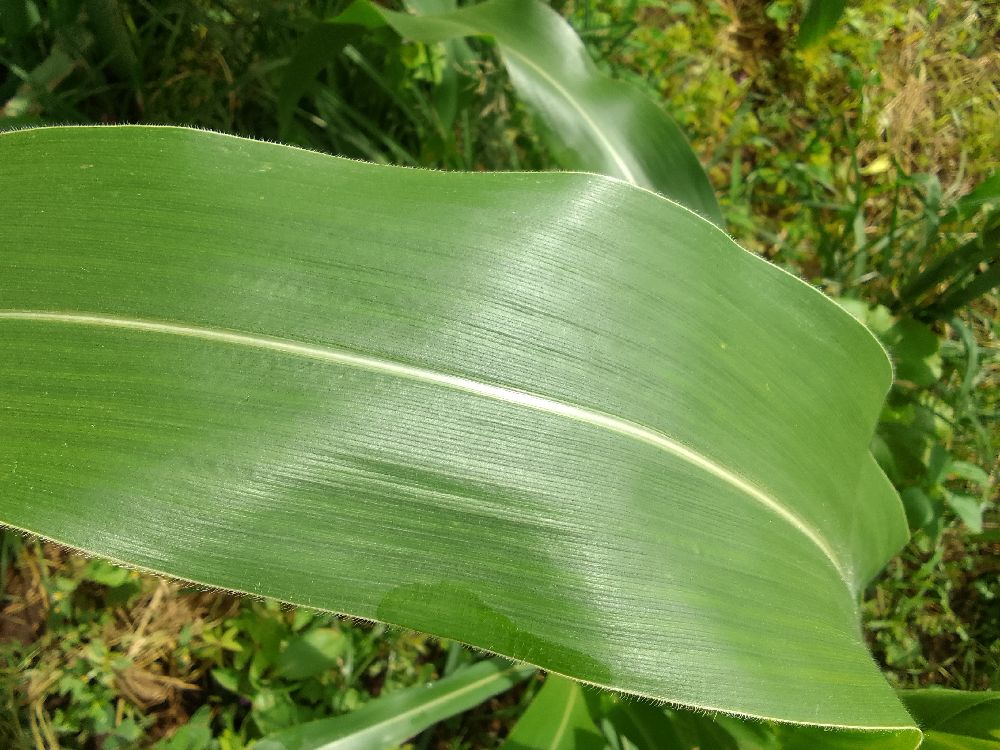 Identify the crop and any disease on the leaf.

maize, healthy
